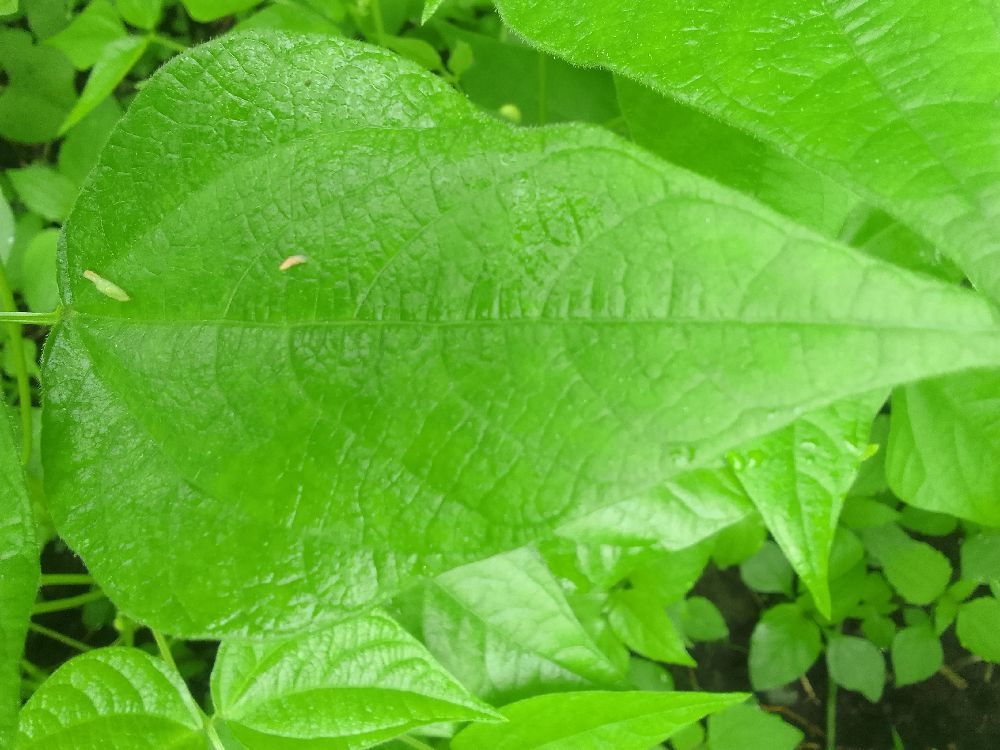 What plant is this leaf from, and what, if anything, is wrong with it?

common bean, healthy
